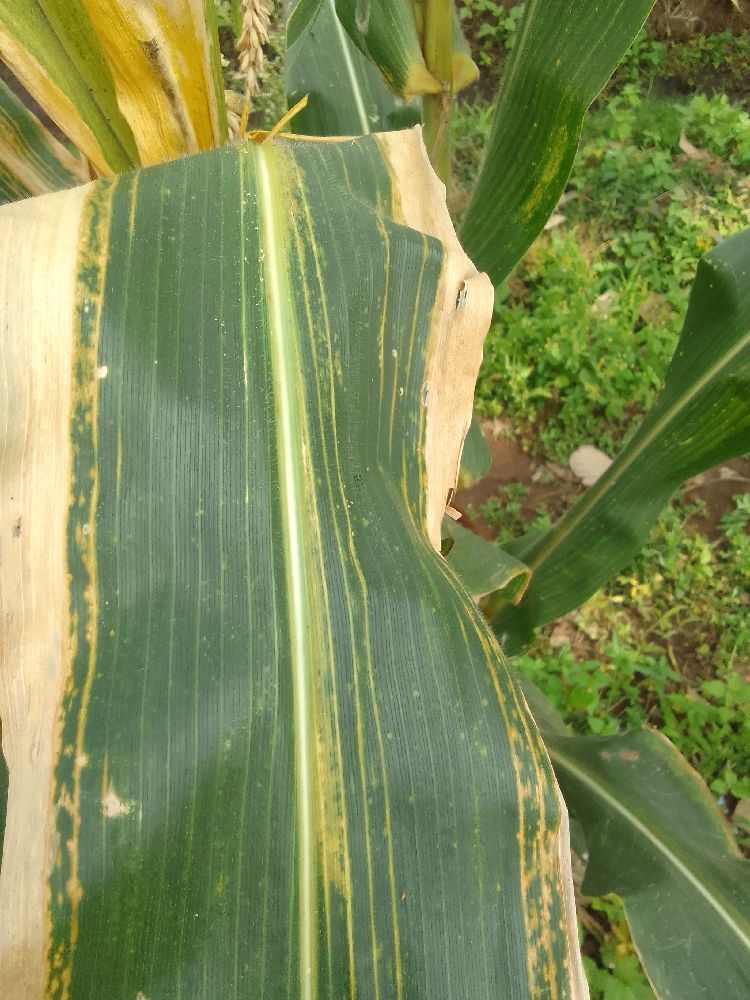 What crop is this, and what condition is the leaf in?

maize, maize lethal necrosis
